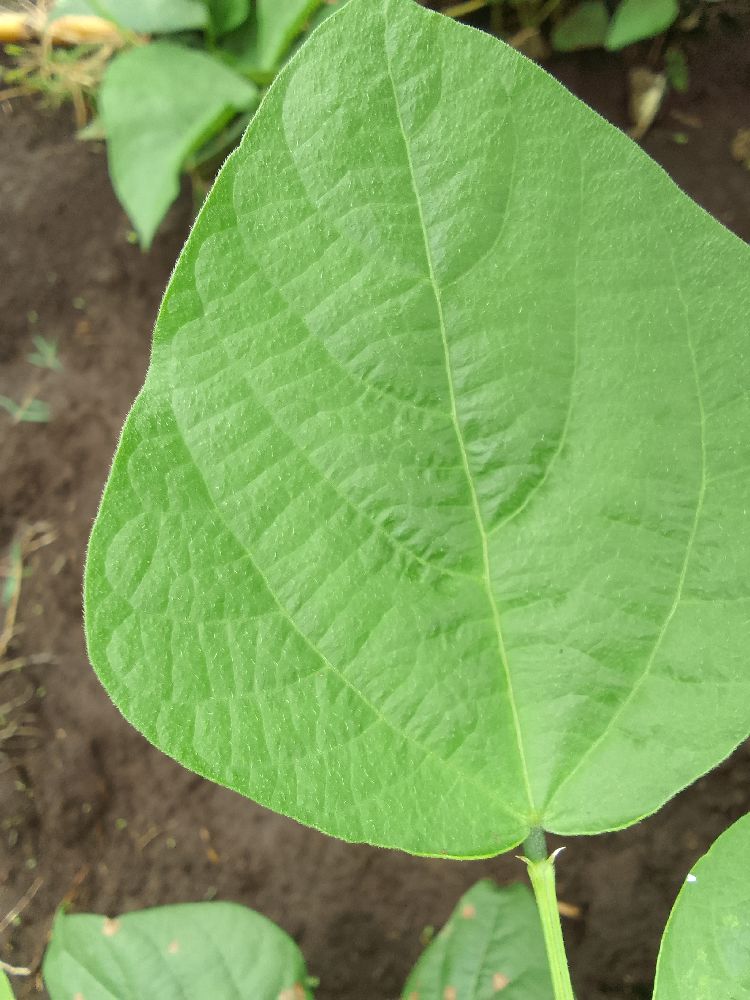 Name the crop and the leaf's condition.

common bean, healthy
